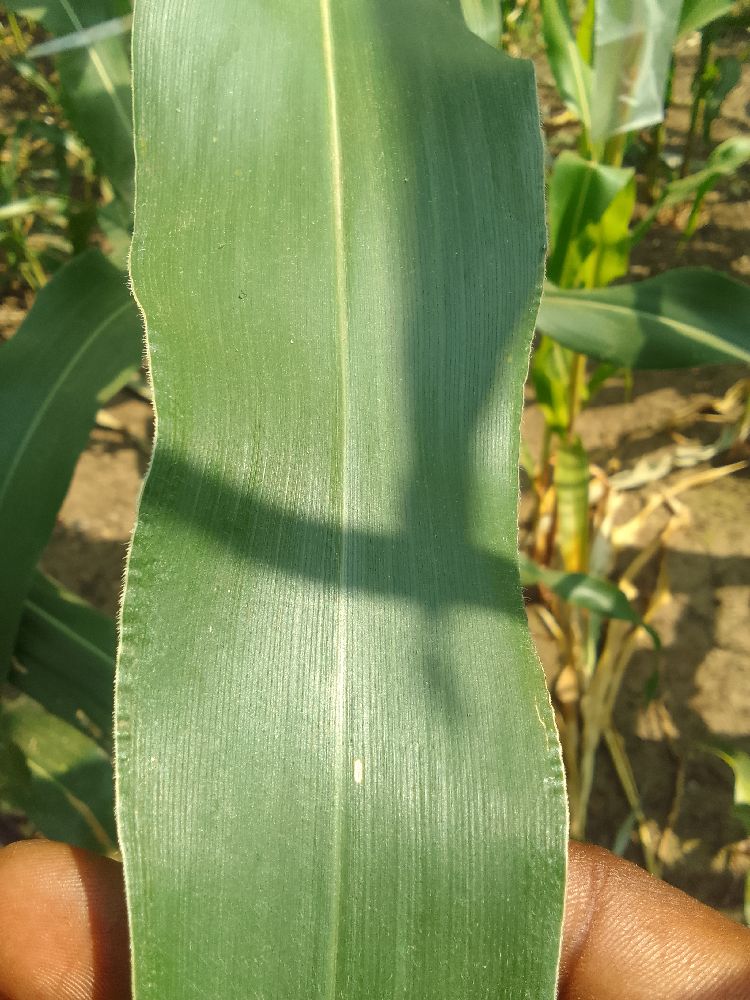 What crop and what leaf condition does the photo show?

maize, healthy
